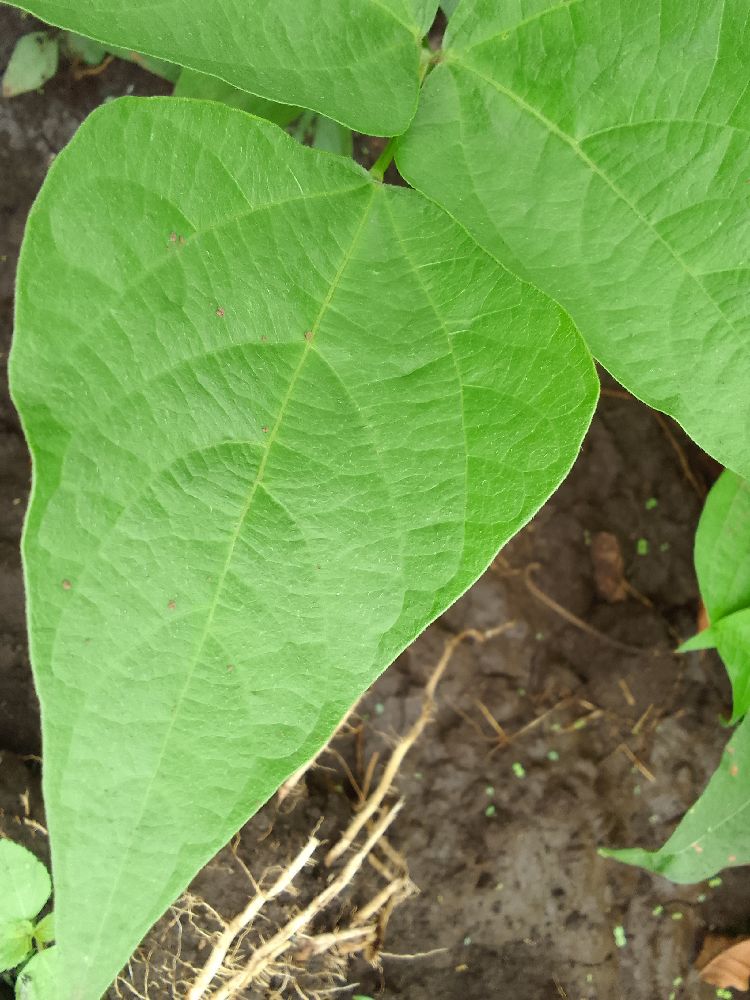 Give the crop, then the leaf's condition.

common bean, healthy
